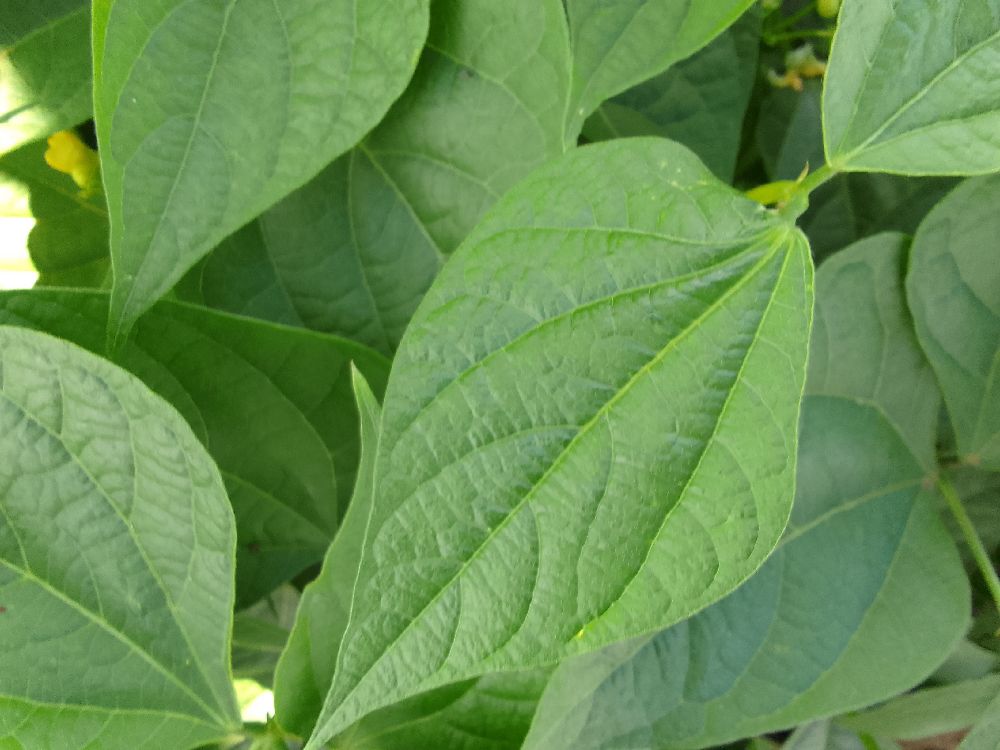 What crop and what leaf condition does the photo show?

common bean, healthy
